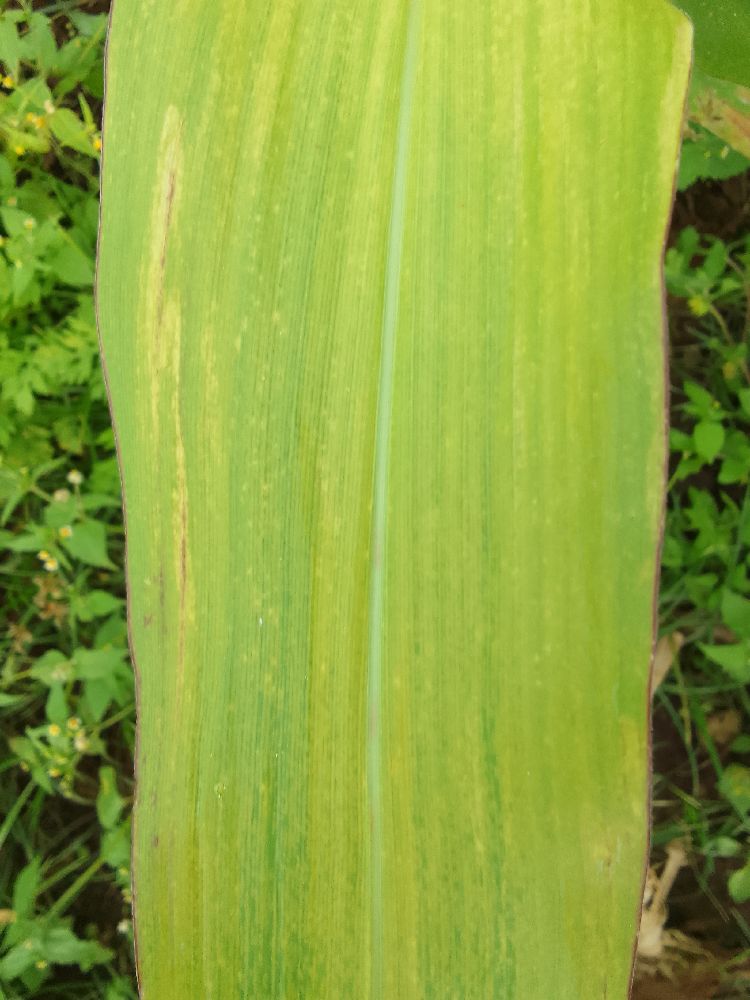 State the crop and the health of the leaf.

maize, maize lethal necrosis
